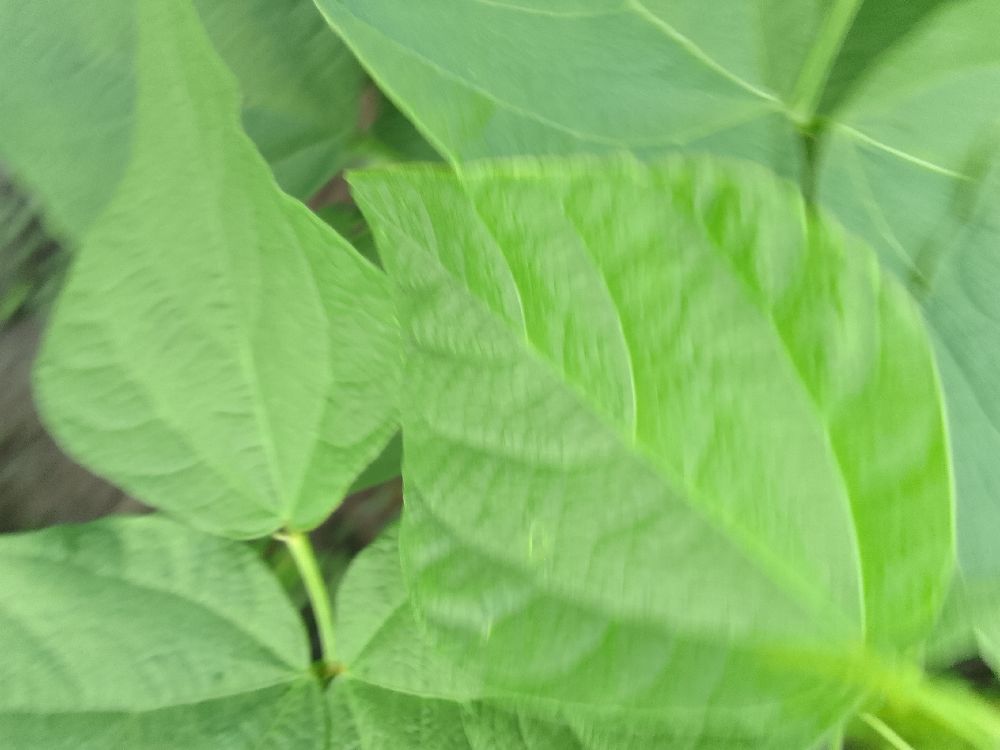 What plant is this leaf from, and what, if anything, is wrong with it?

common bean, healthy
